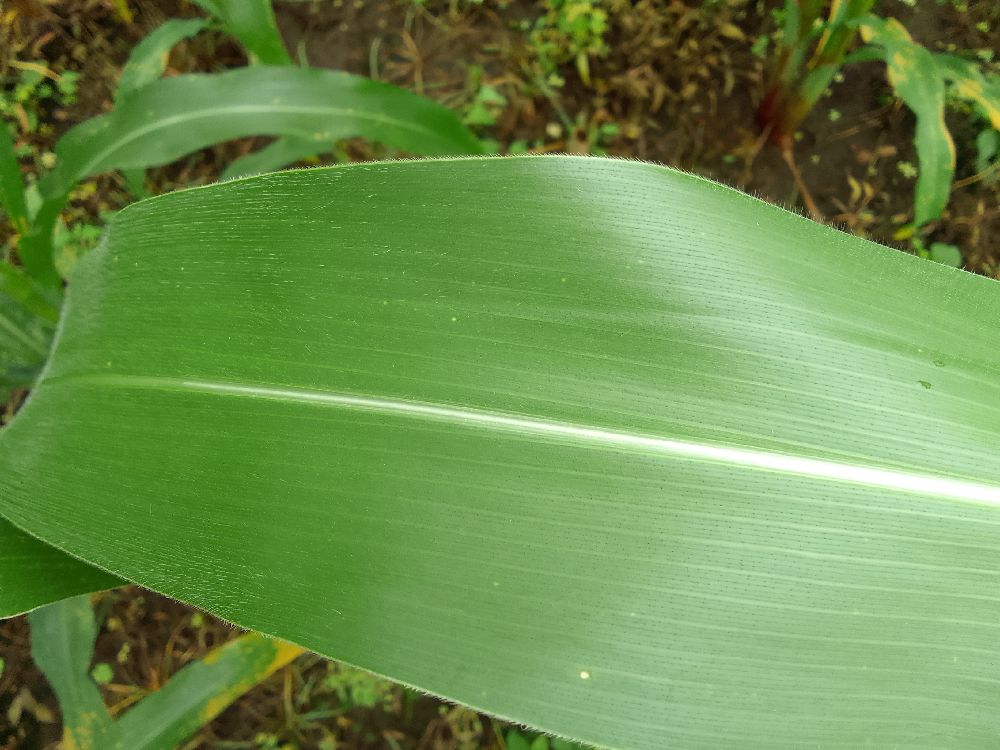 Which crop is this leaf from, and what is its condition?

maize, healthy
